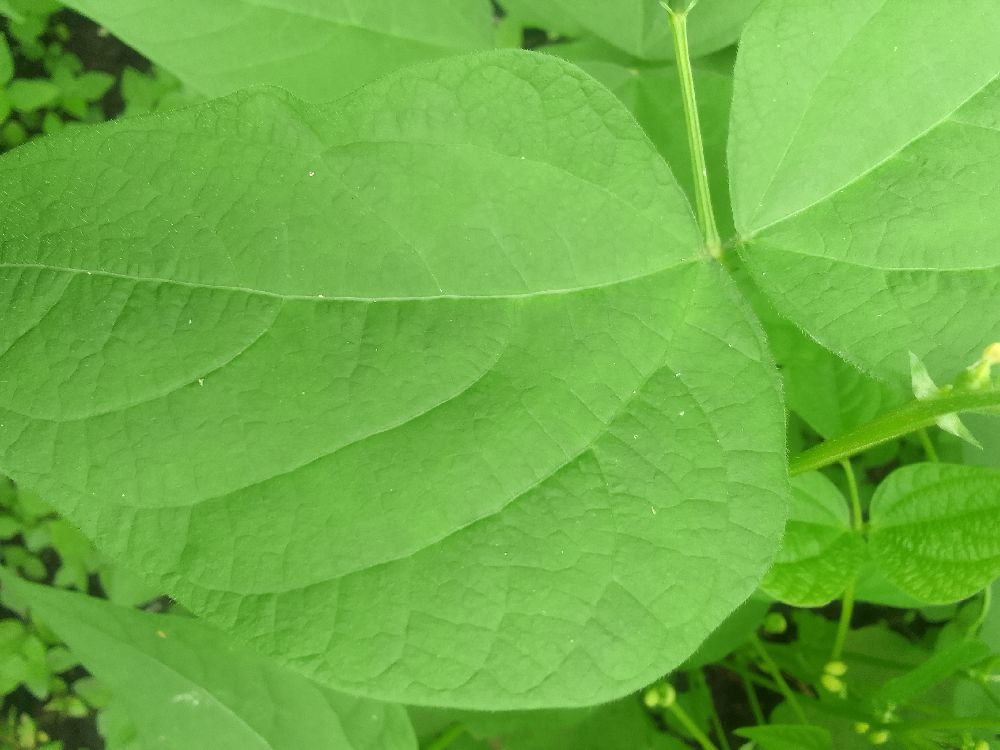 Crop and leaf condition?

common bean, healthy
